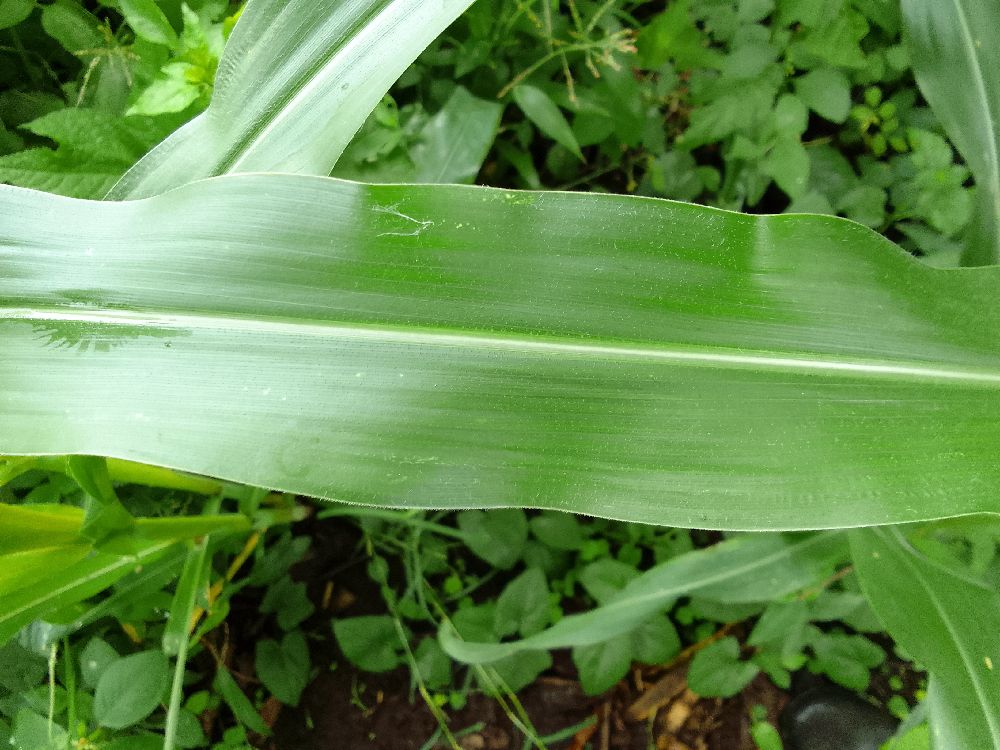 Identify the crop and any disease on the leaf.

maize, healthy
